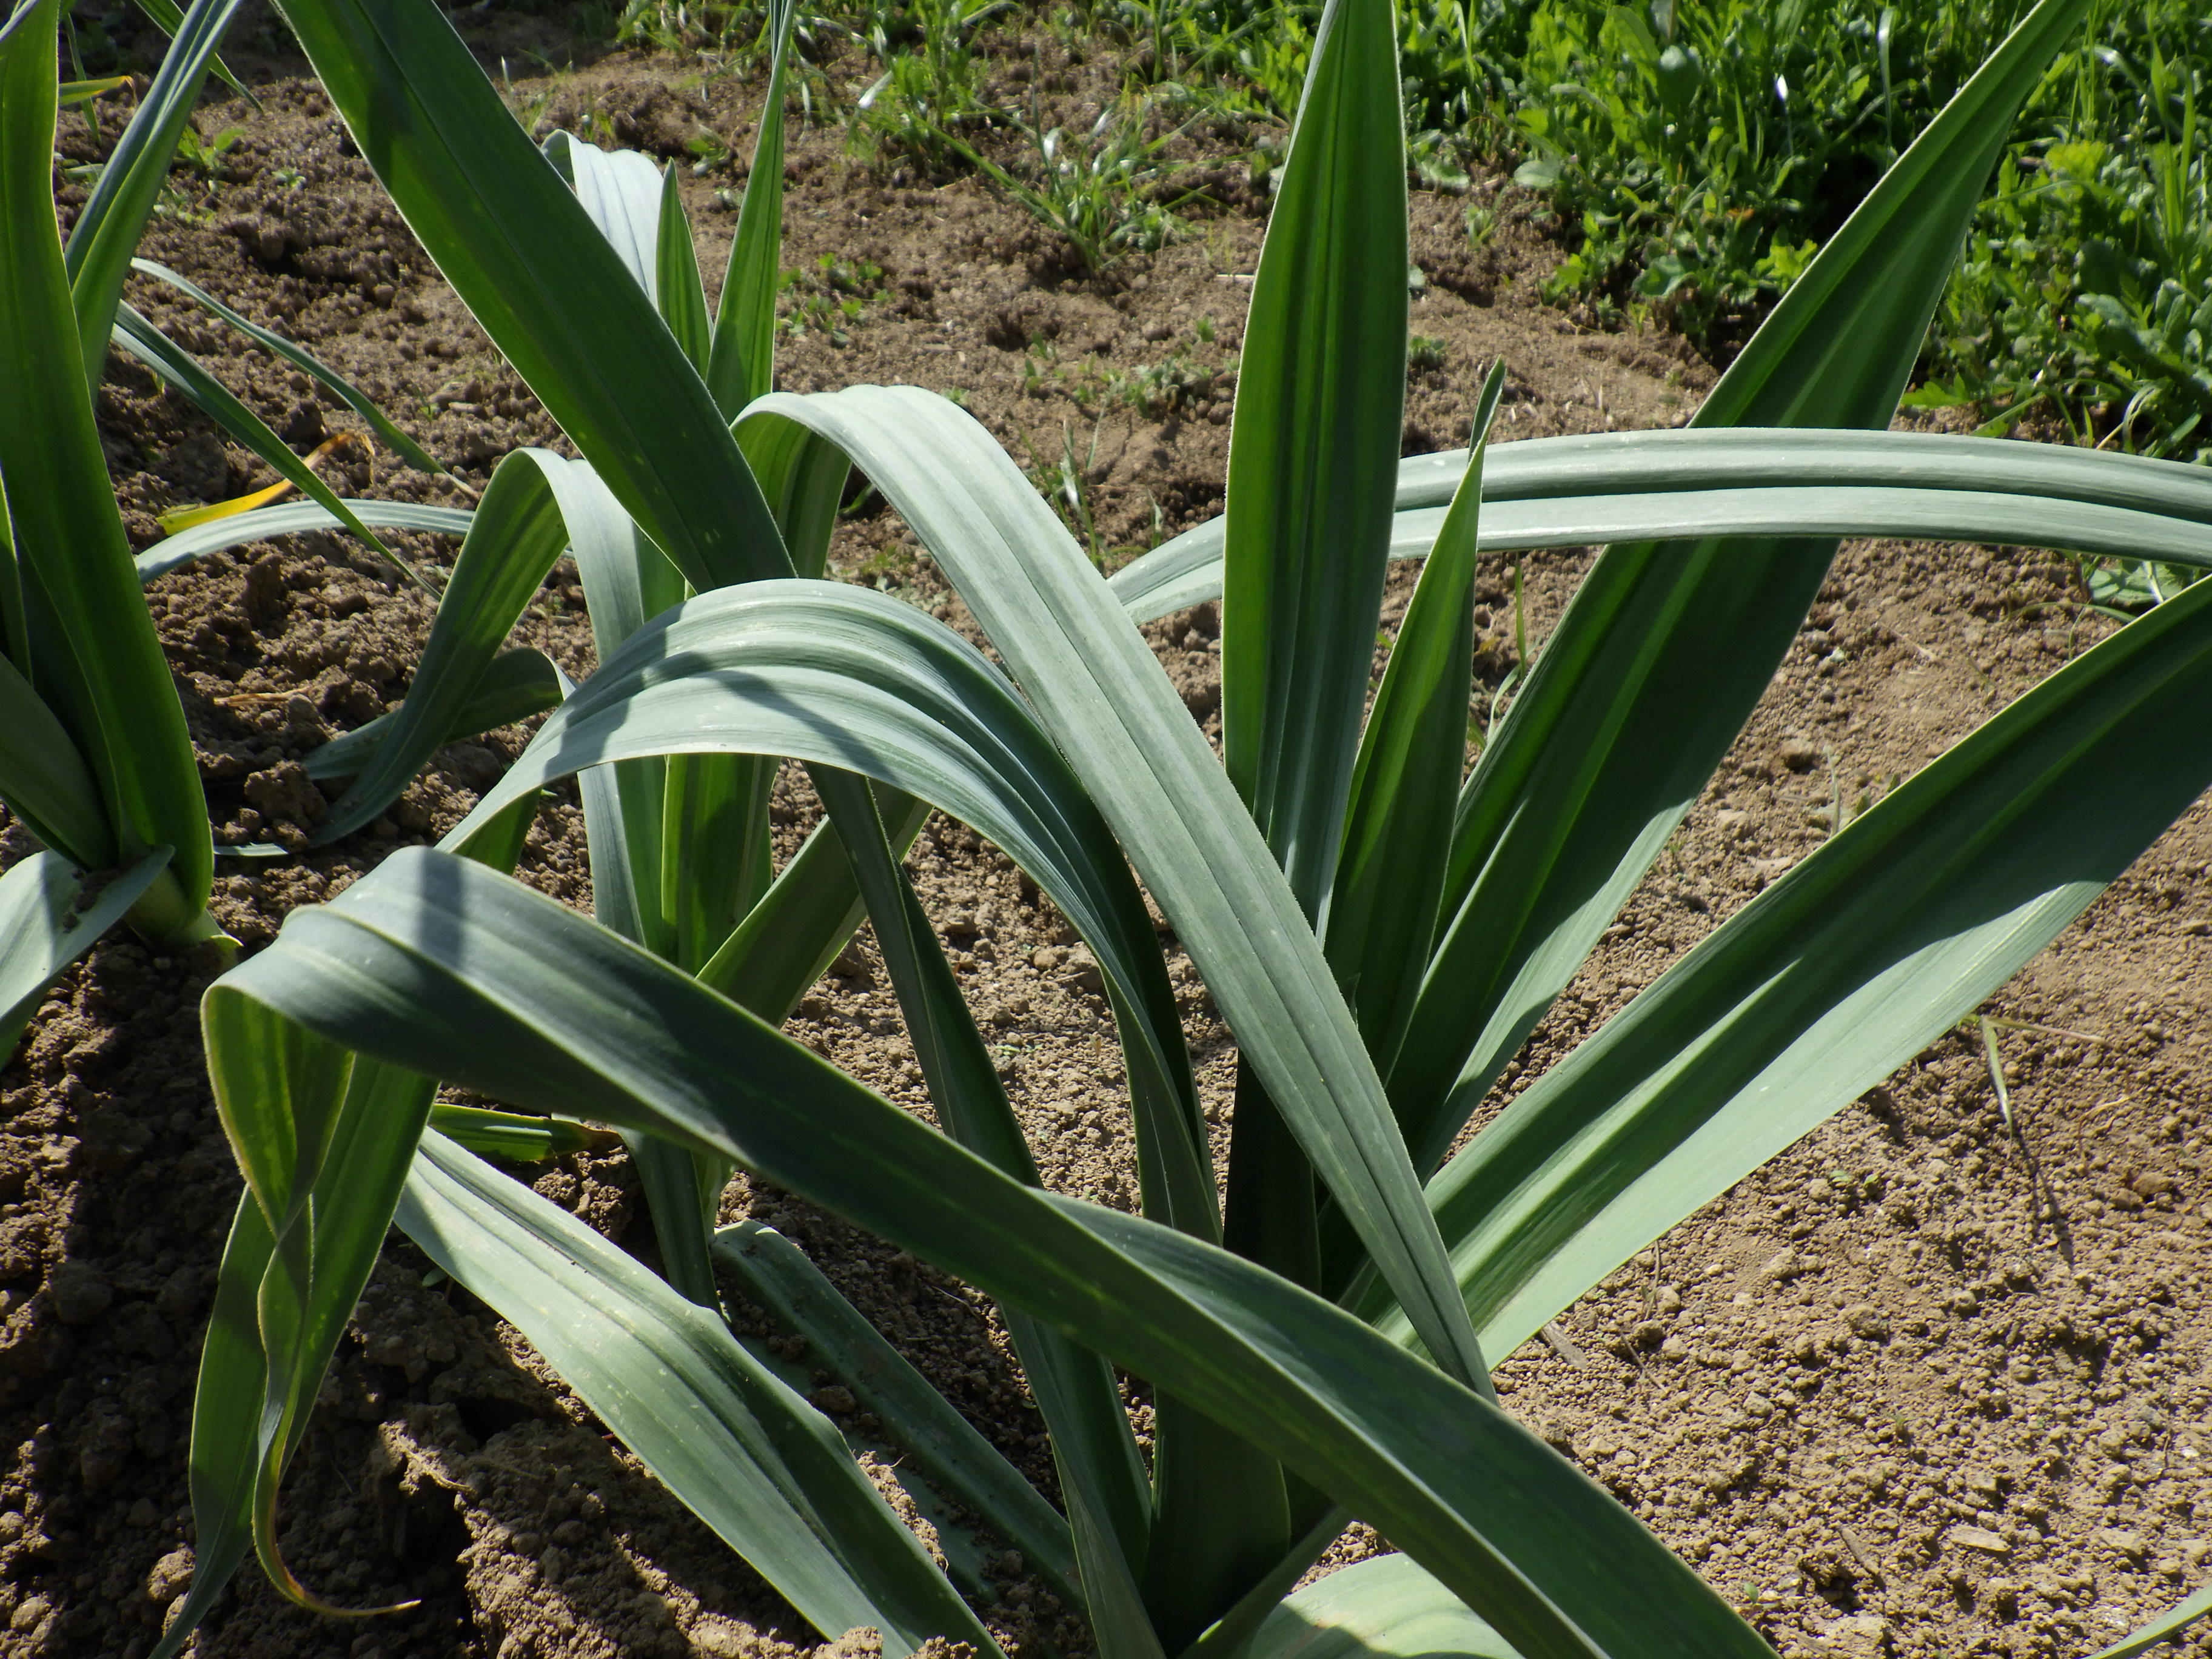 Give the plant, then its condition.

garlic, healthy
